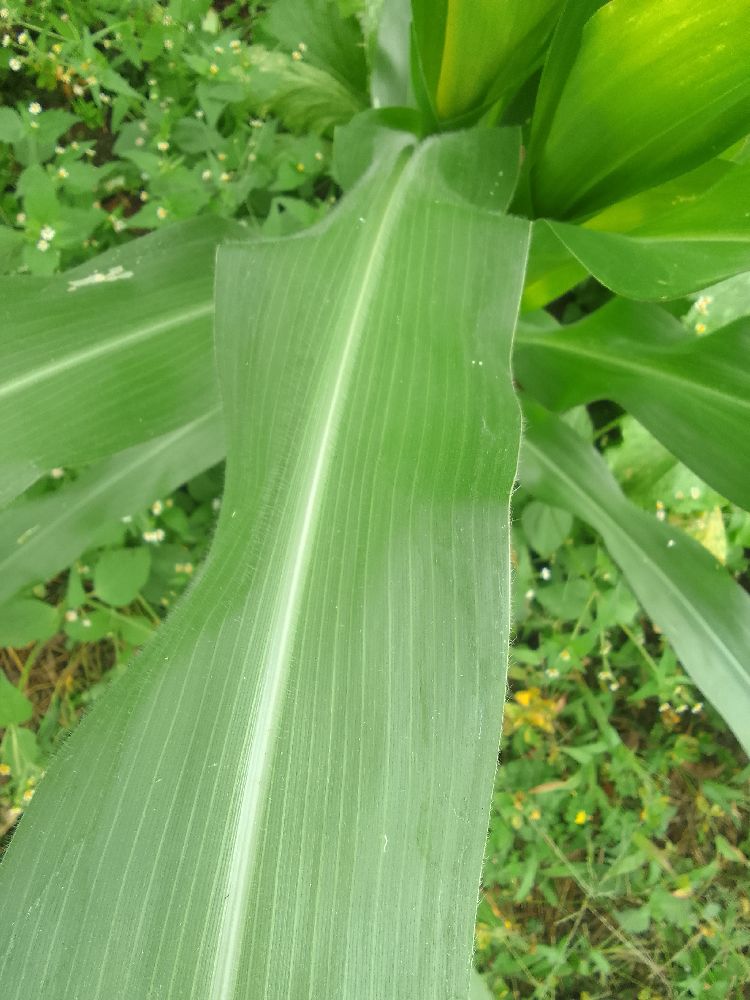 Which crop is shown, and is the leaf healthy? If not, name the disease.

maize, healthy
